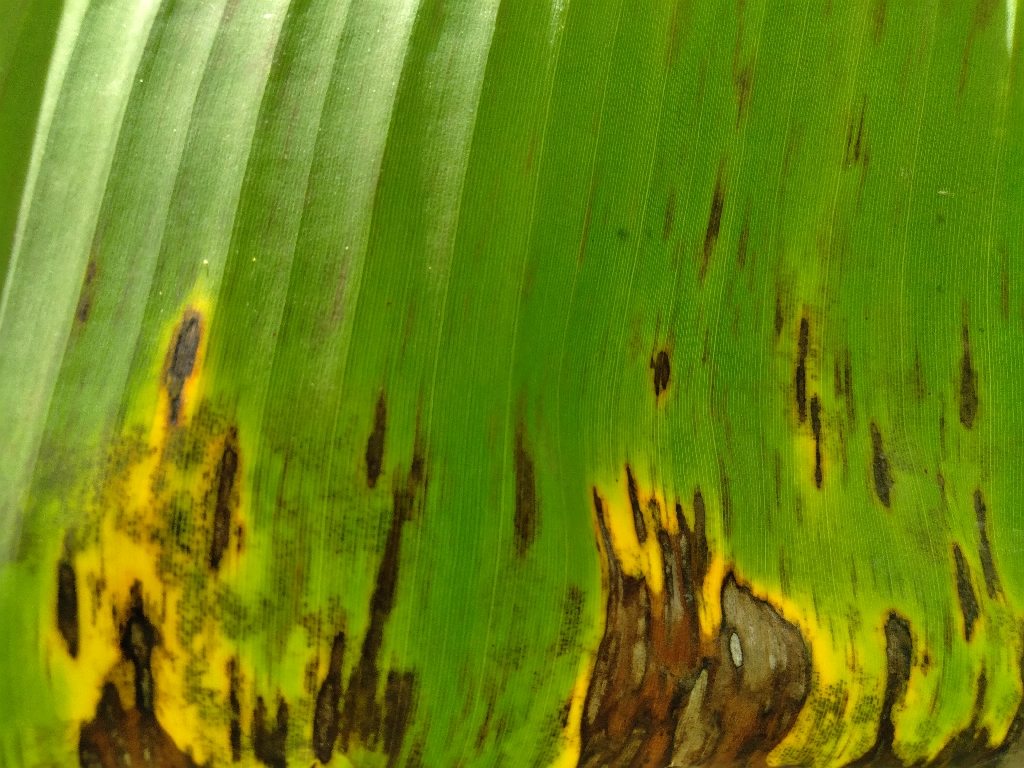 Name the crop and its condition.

banana, black sigatoka
